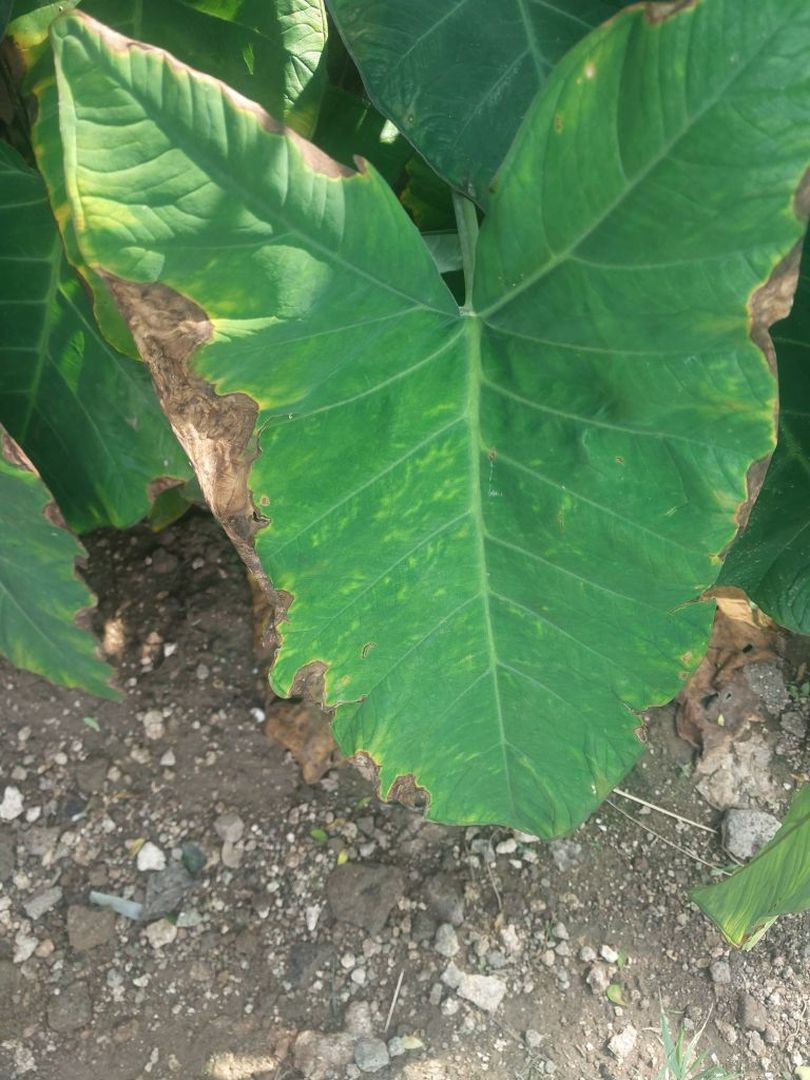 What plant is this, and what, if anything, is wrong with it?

taro, leaf blight
